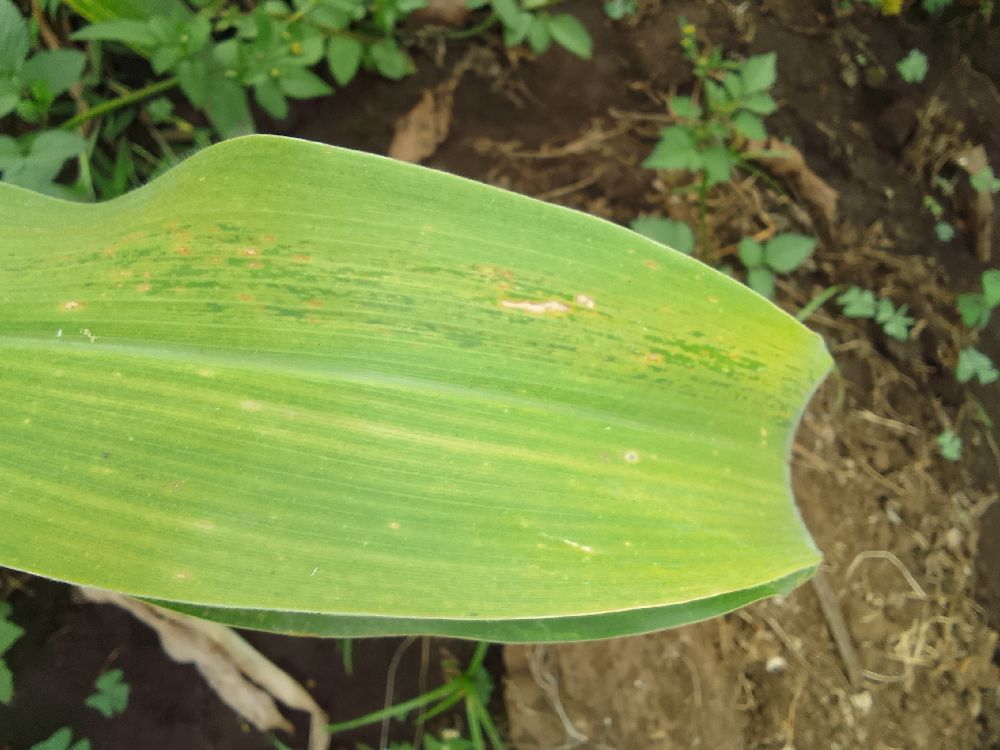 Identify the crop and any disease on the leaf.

maize, maize lethal necrosis
